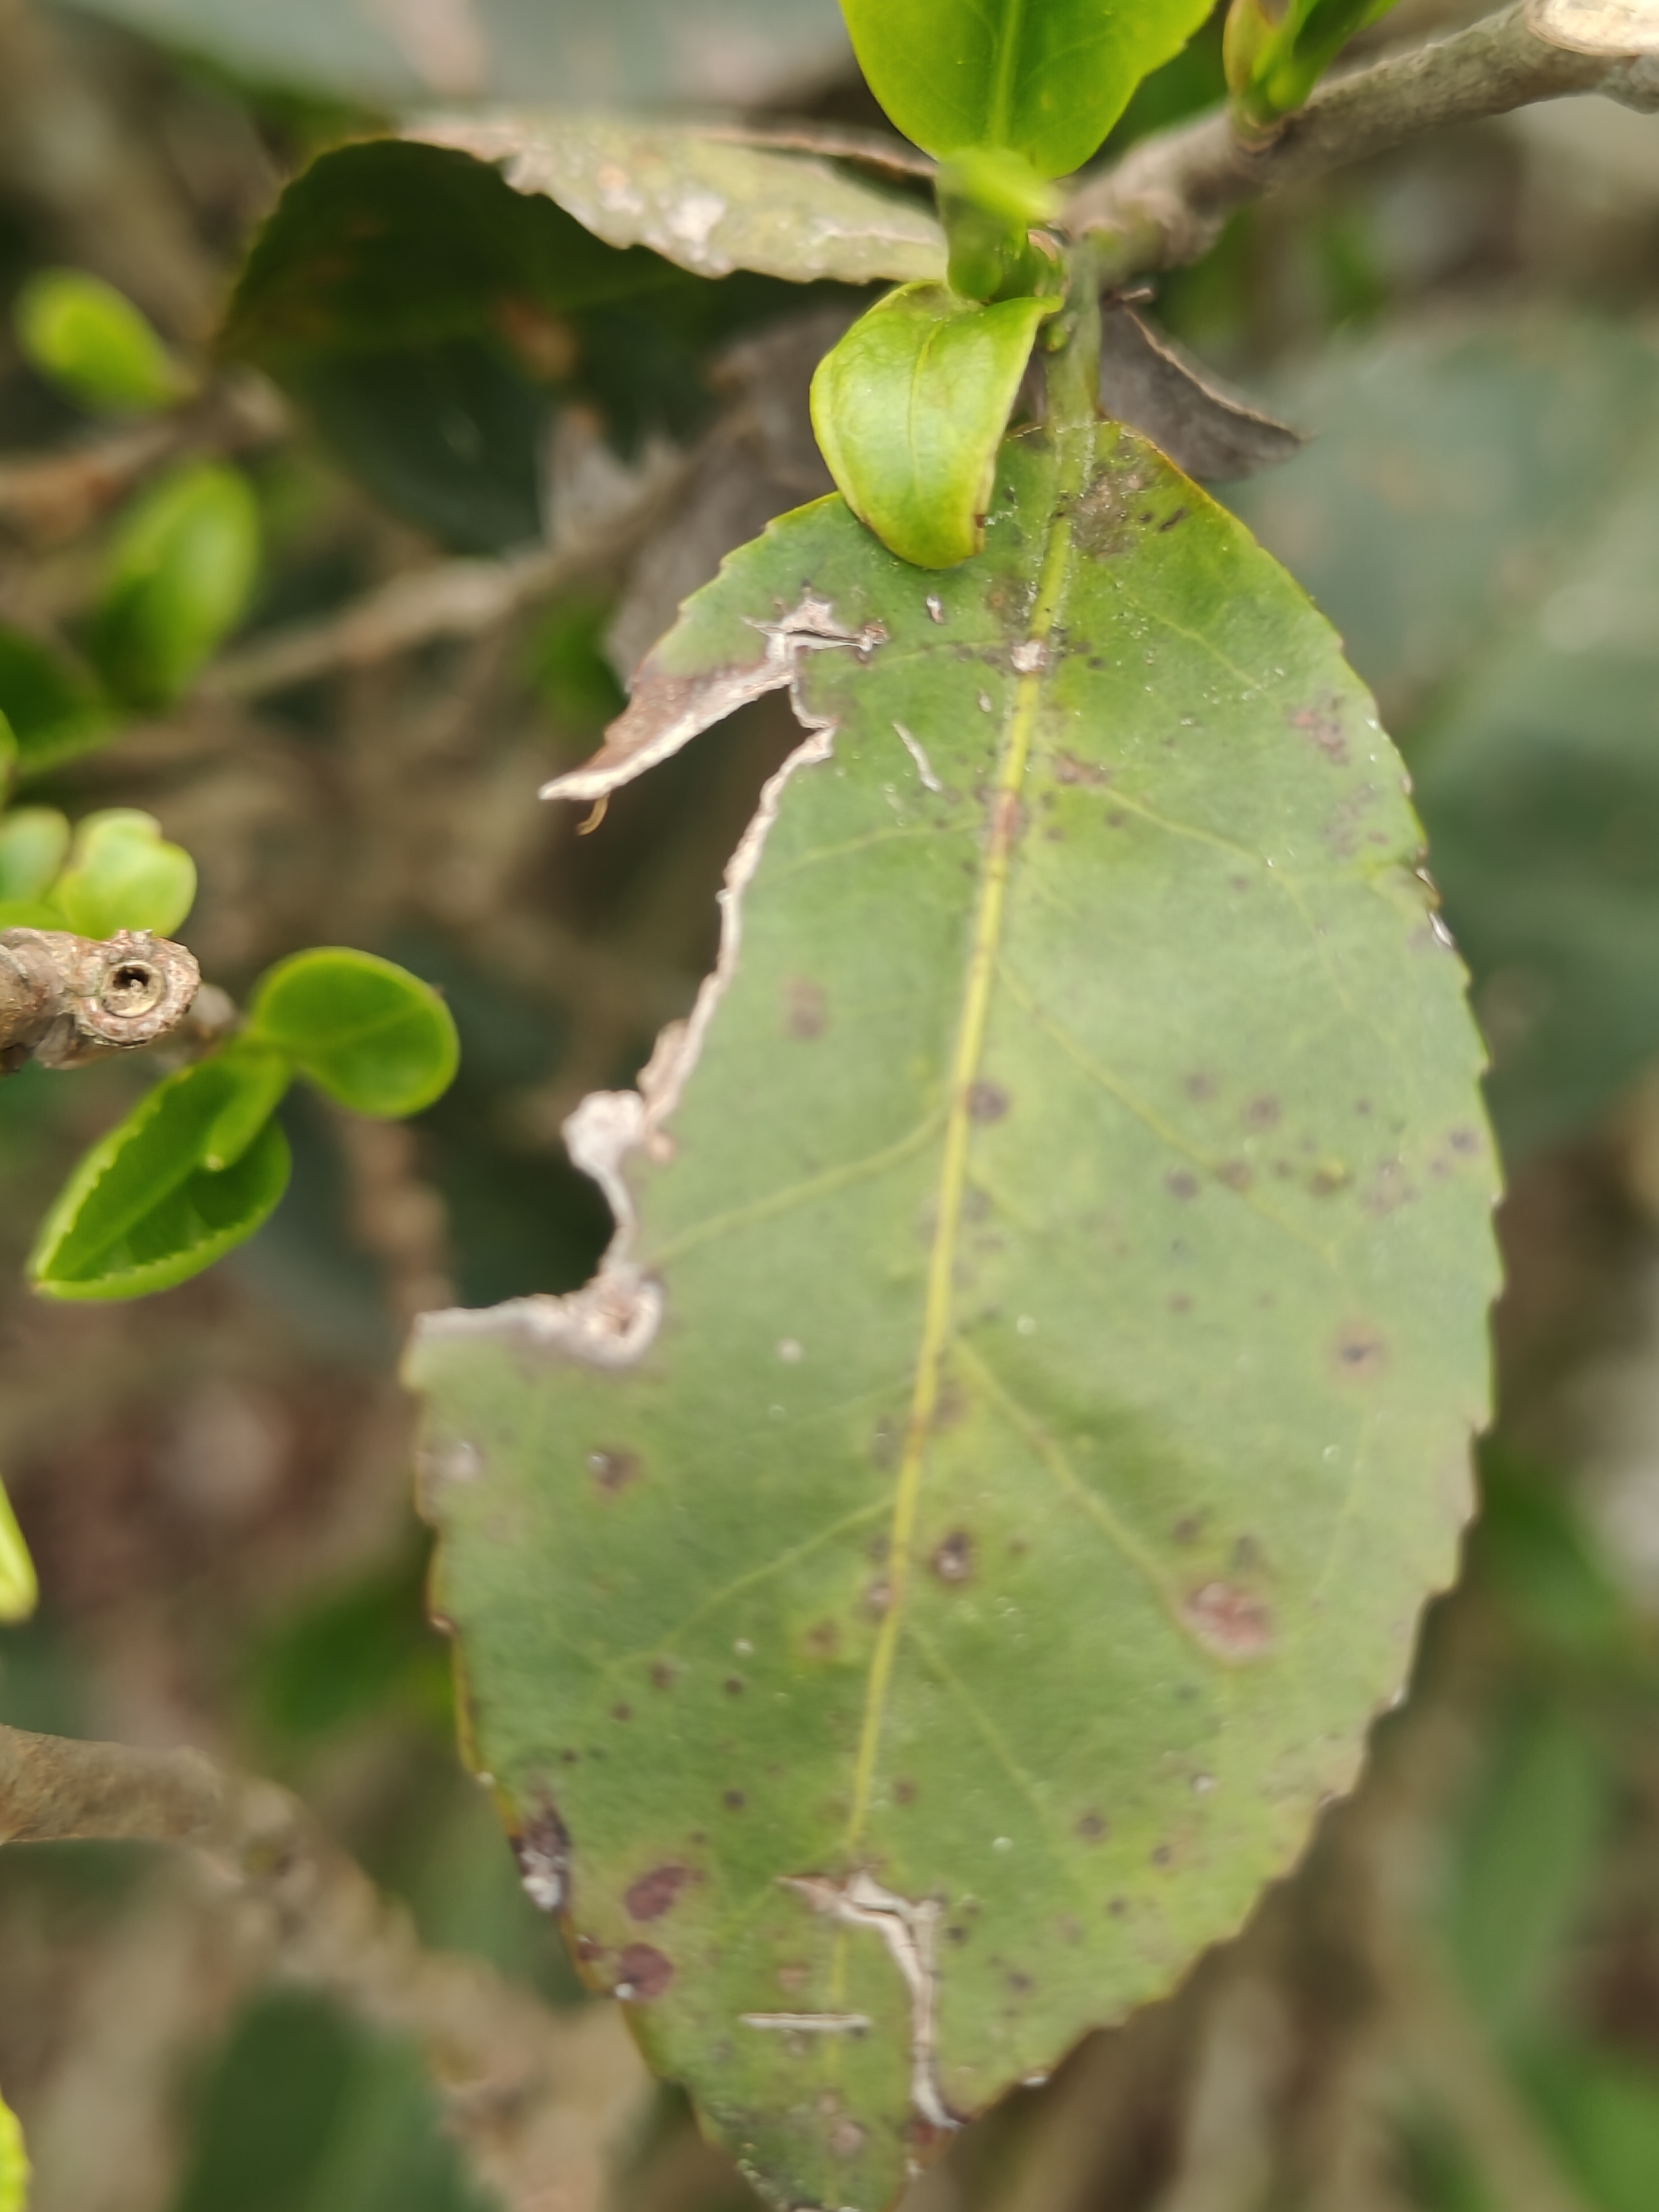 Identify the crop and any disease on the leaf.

tea, red rust
